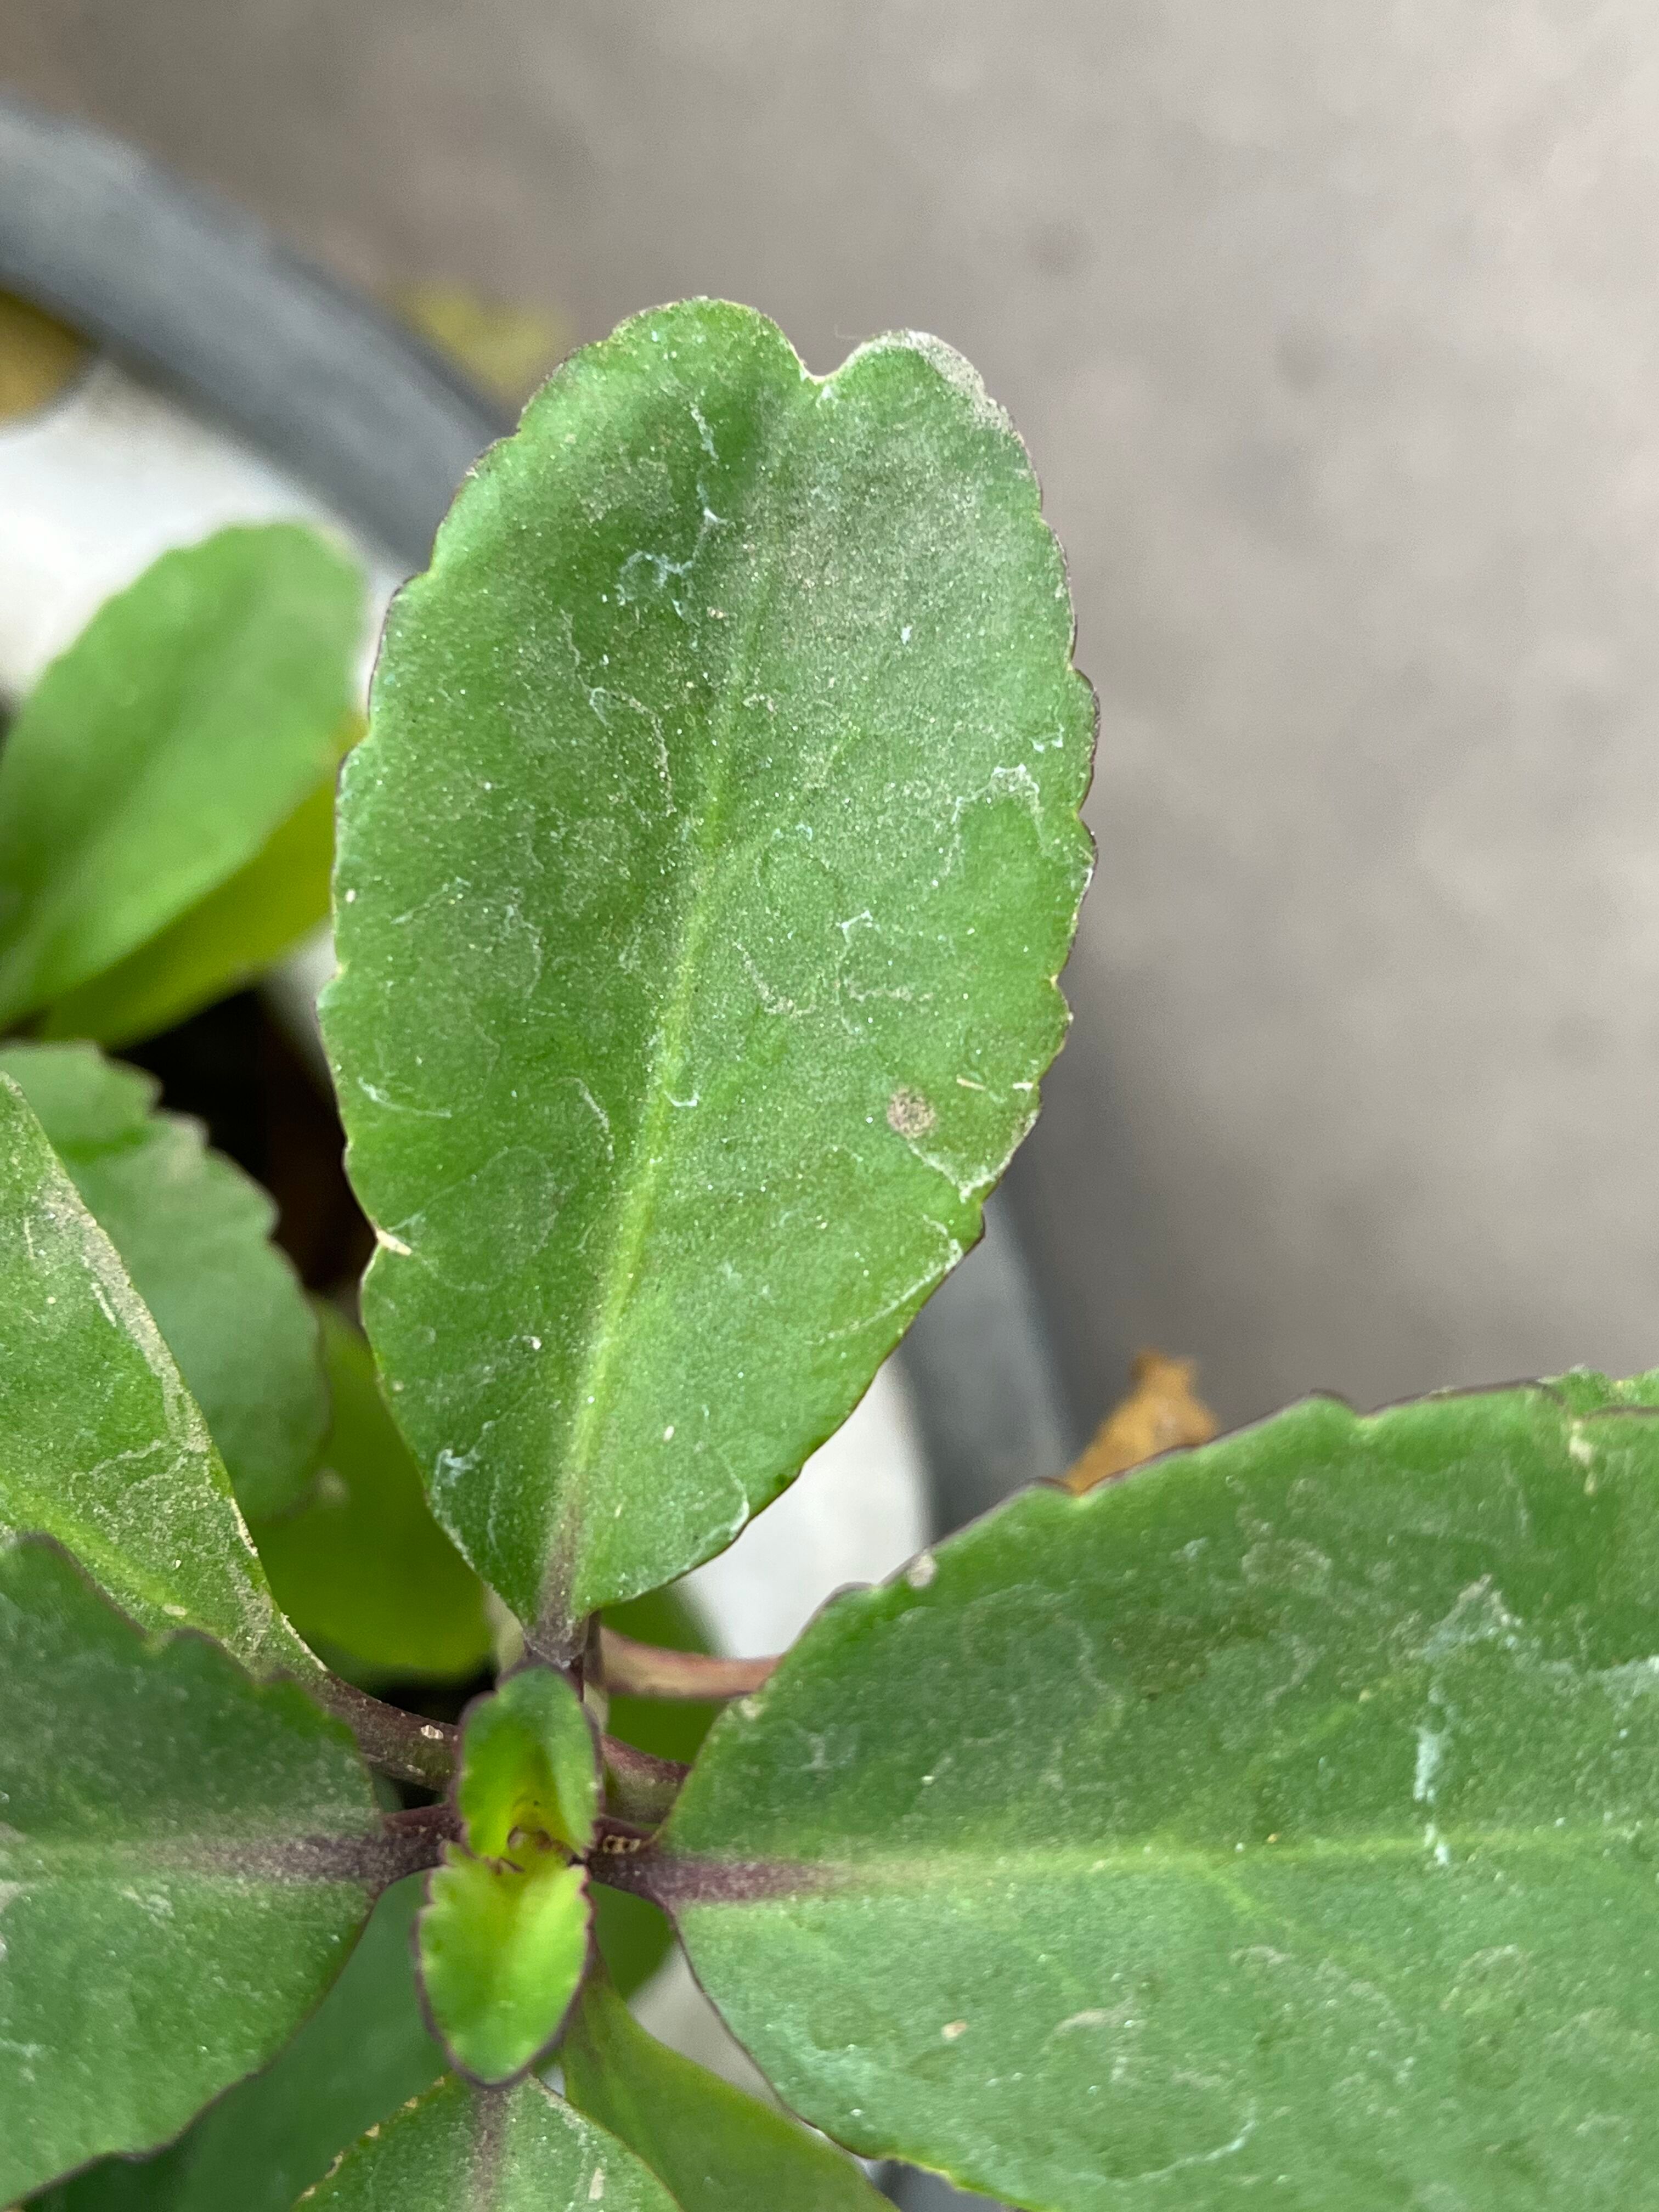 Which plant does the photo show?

pathorkuci
